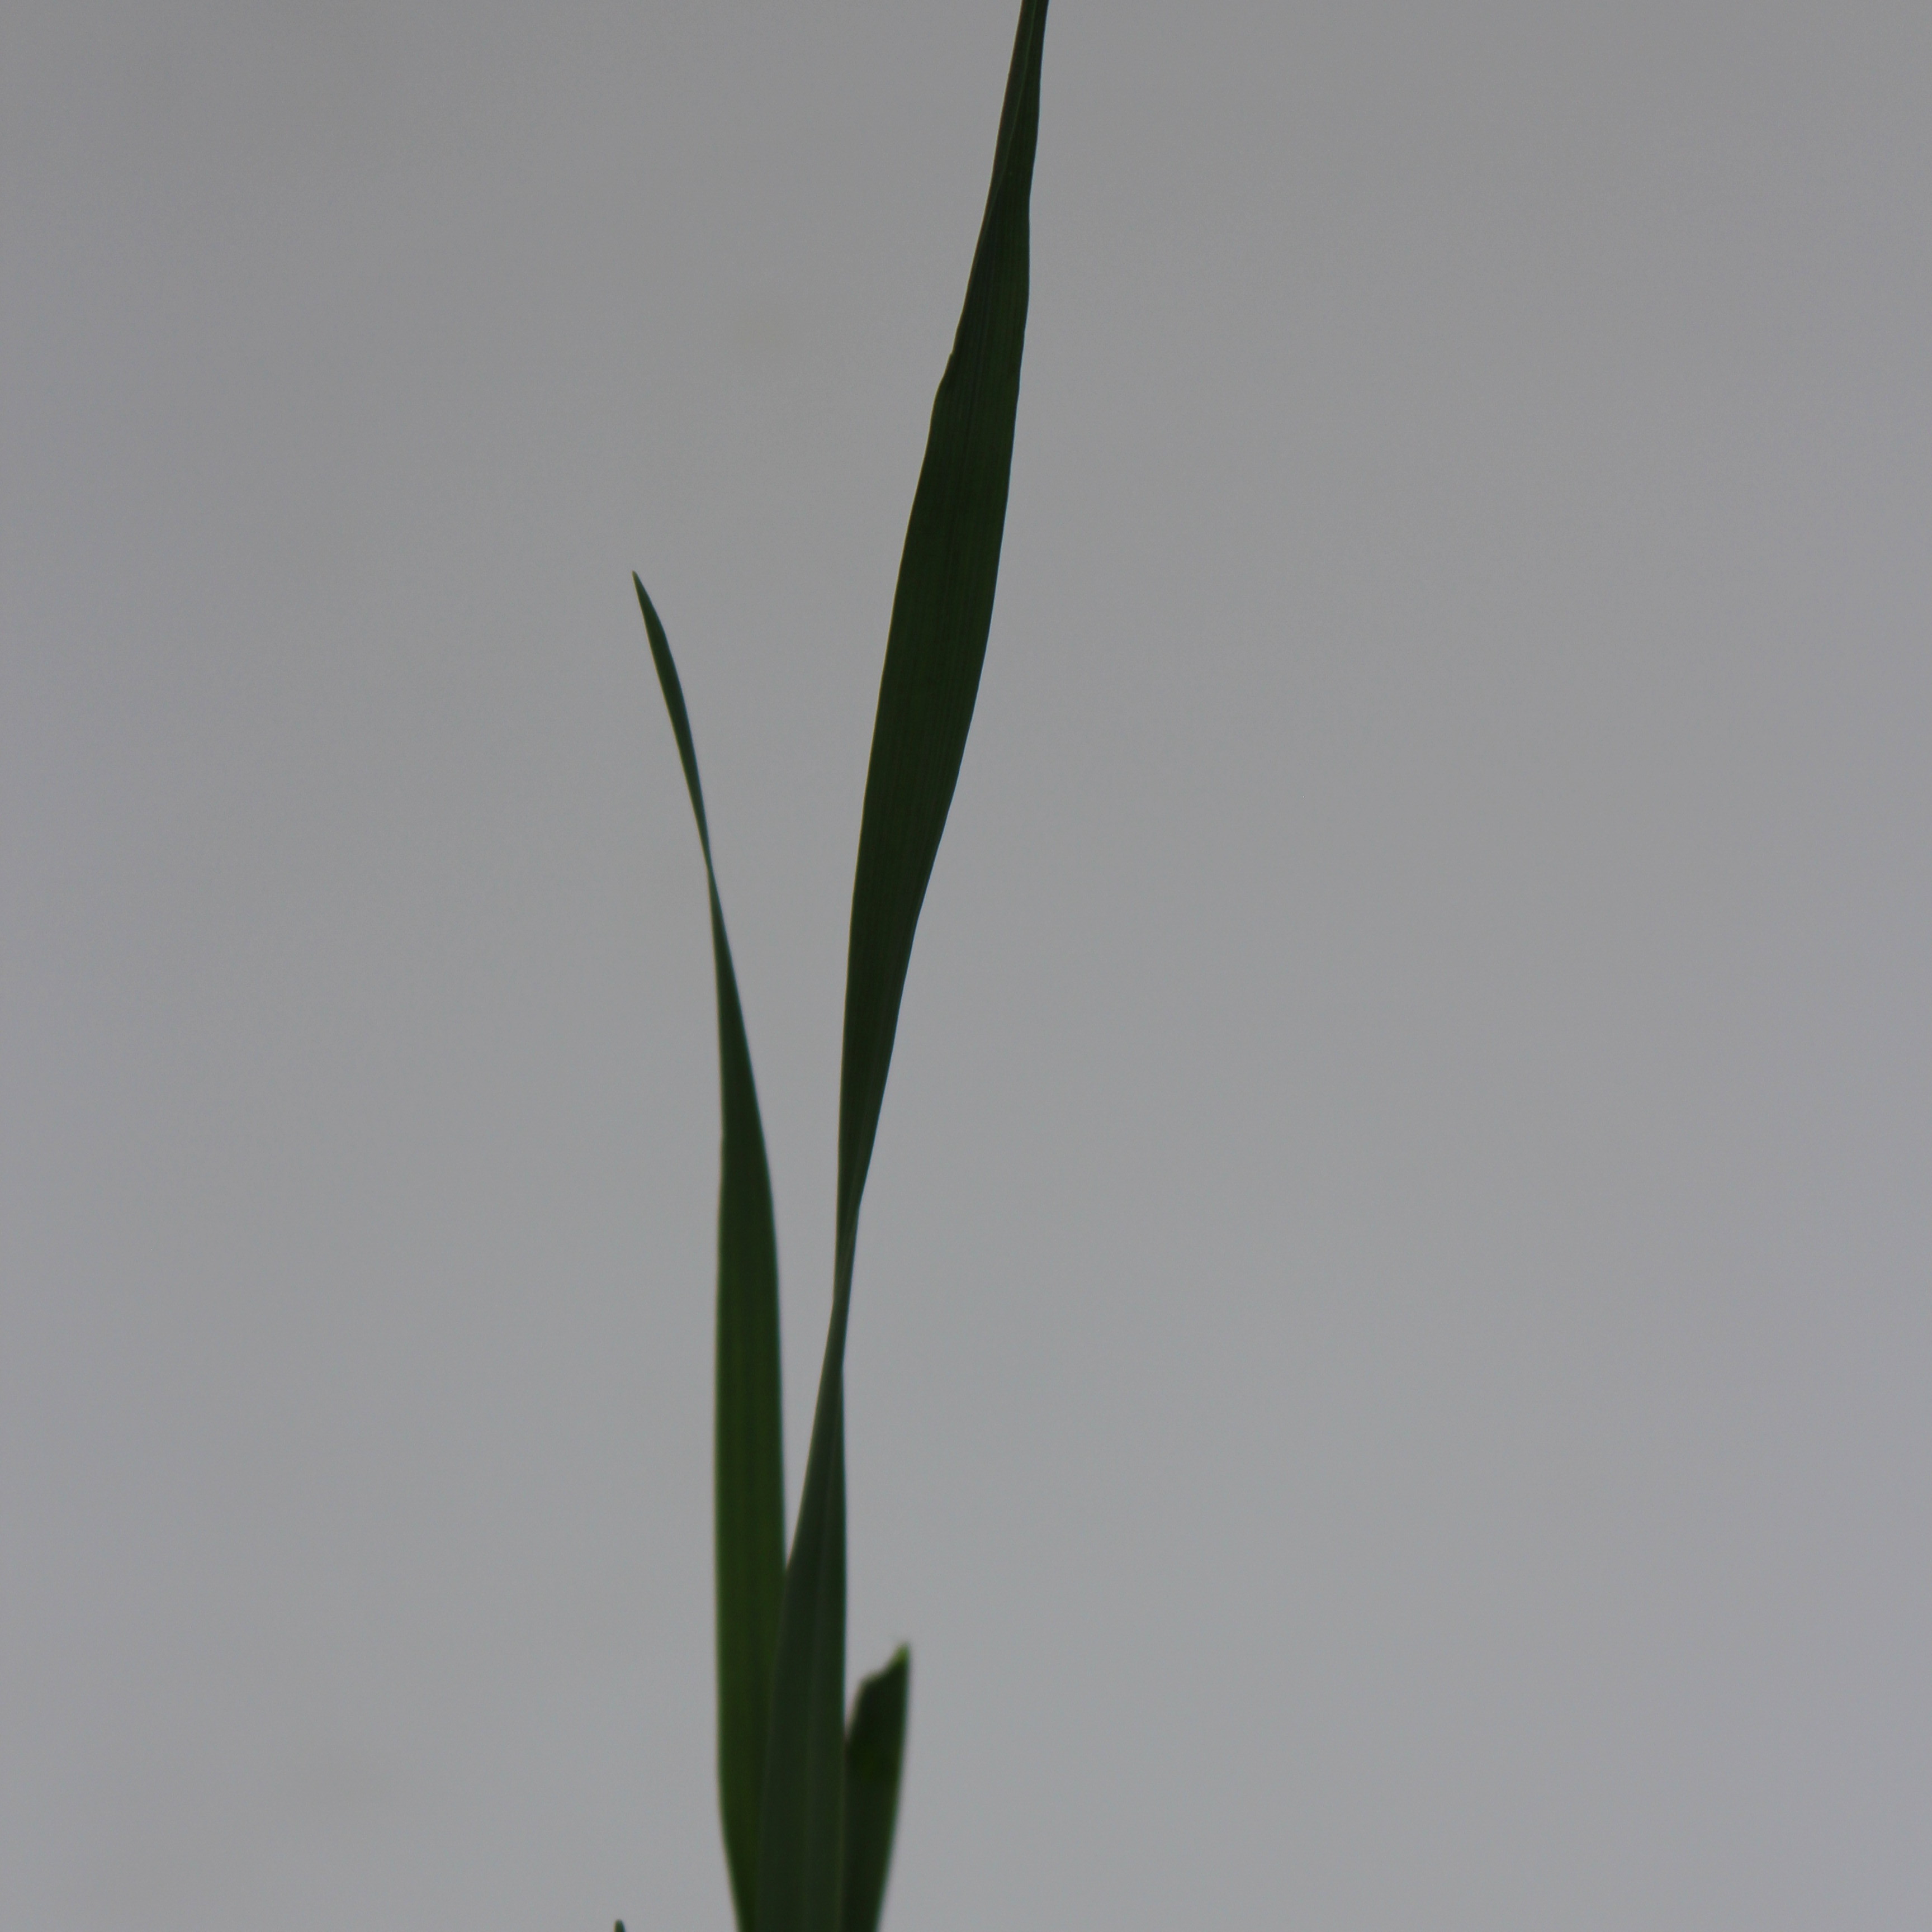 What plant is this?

Avena sterilis
